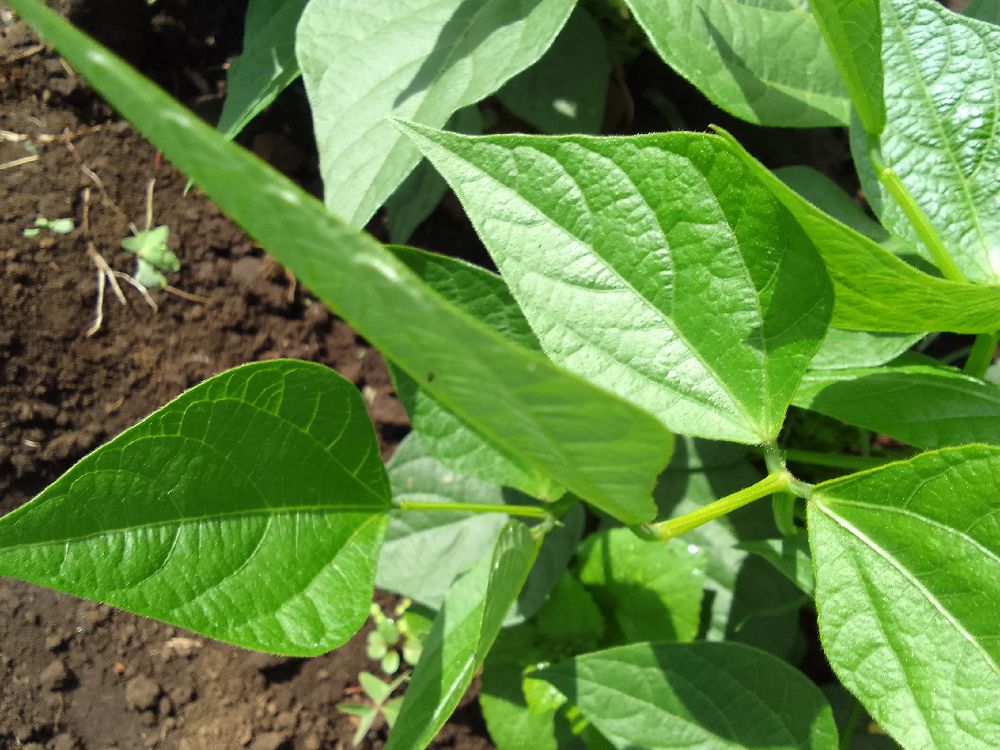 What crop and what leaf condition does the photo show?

common bean, healthy
